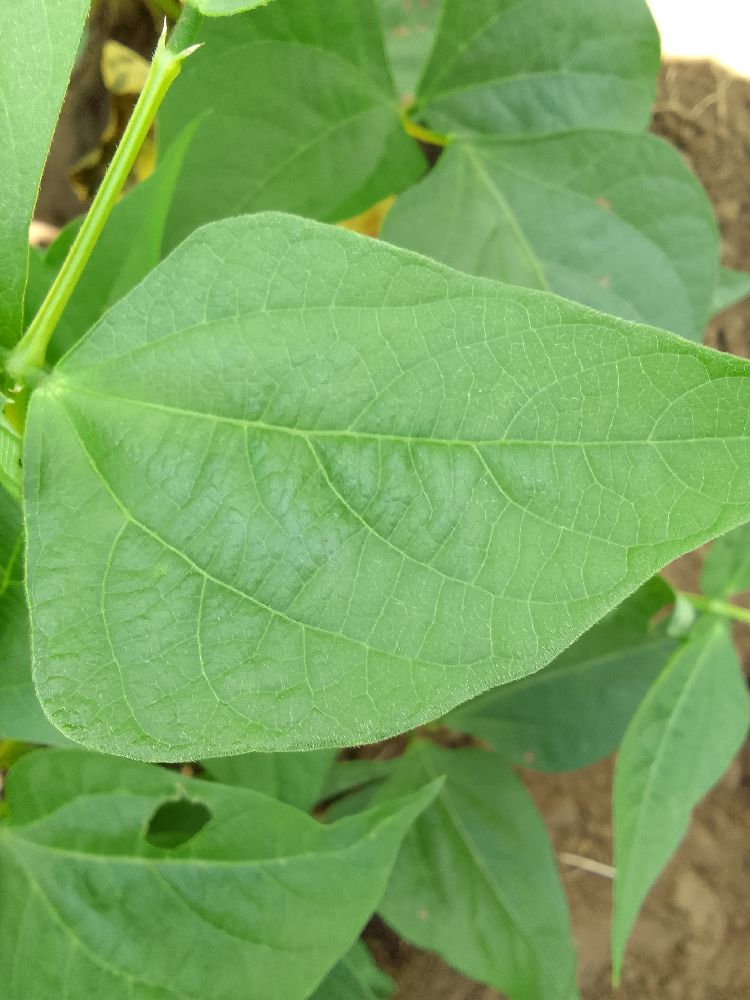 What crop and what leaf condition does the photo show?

common bean, healthy
